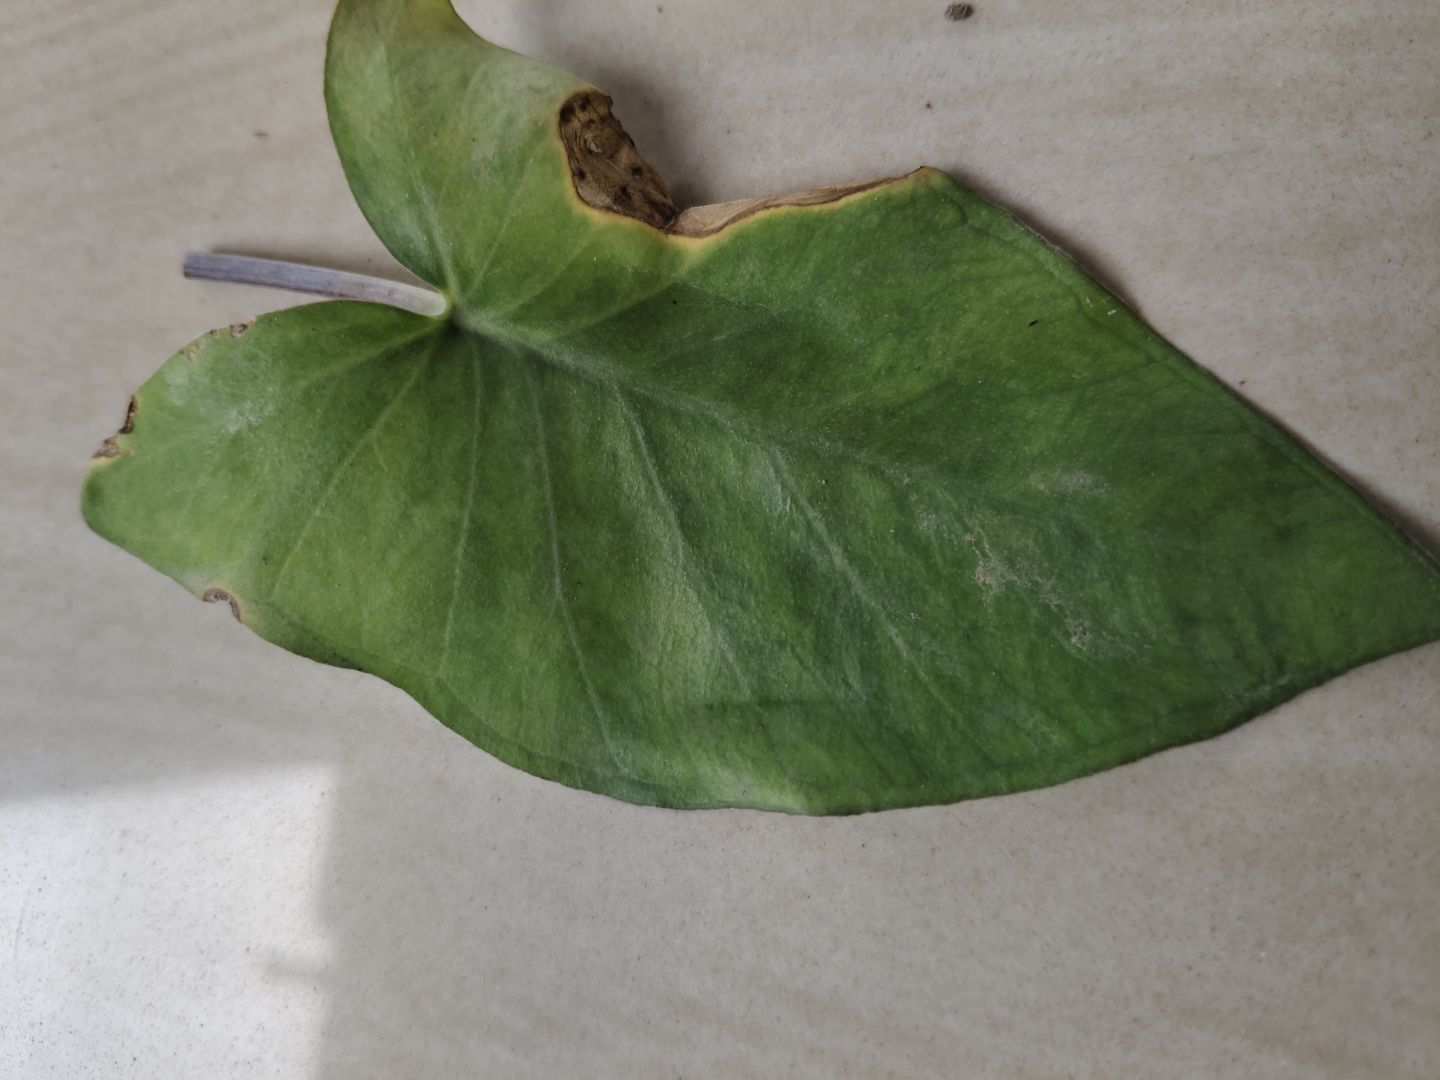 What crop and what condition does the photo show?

taro, leaf blight
